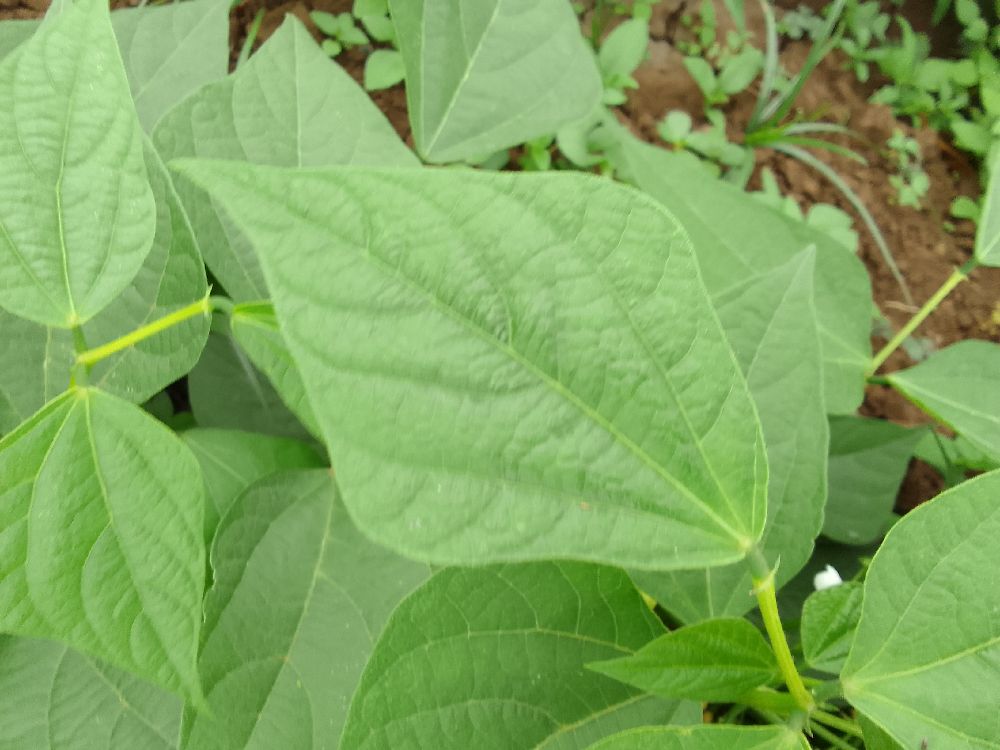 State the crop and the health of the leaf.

common bean, healthy
